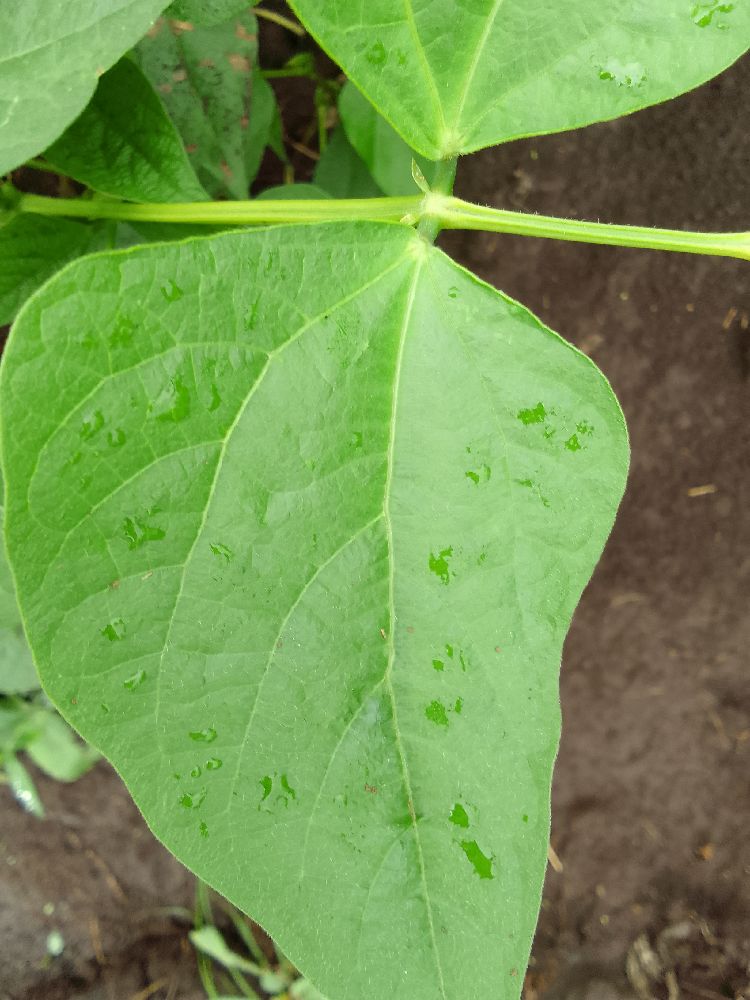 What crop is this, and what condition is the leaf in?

common bean, healthy
